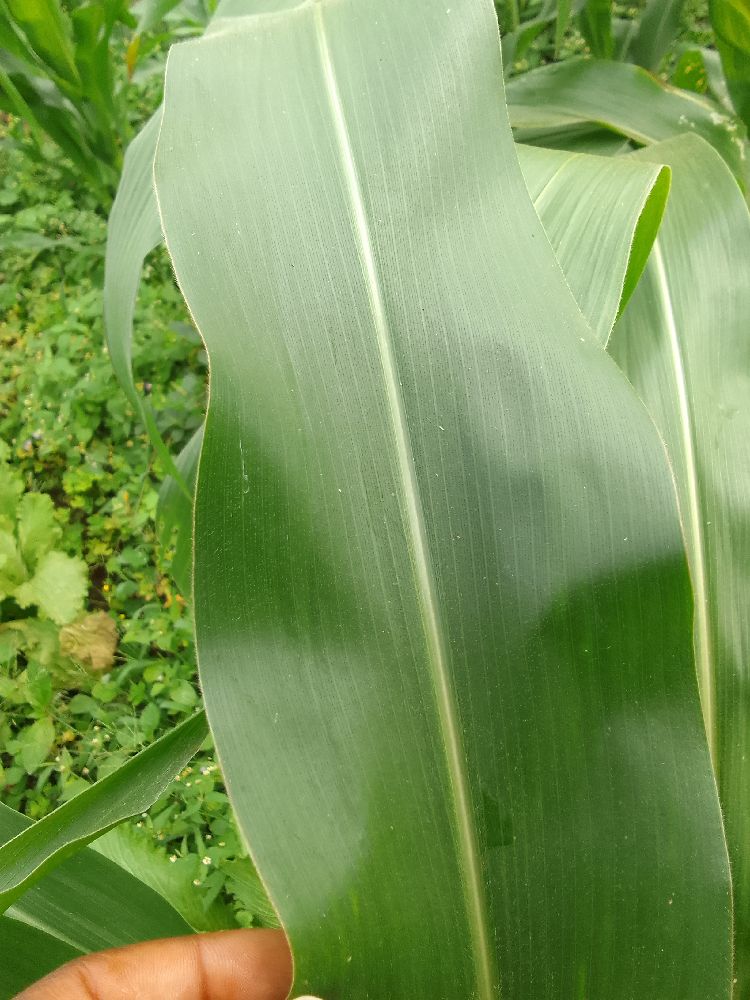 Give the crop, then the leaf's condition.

maize, healthy
